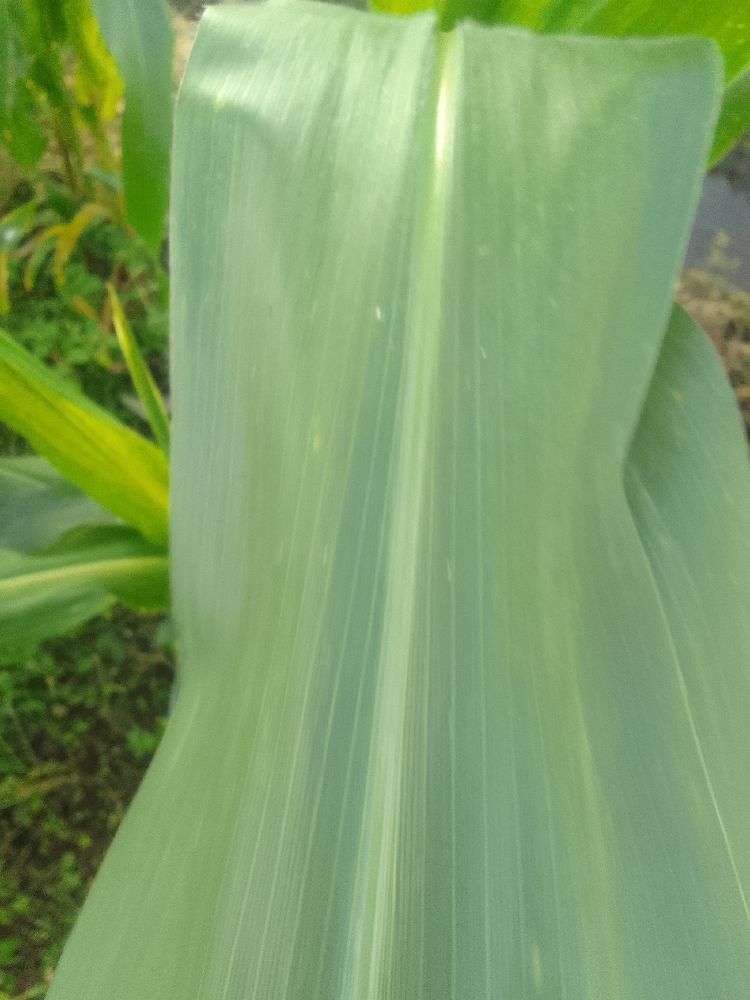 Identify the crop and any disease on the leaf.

maize, healthy
